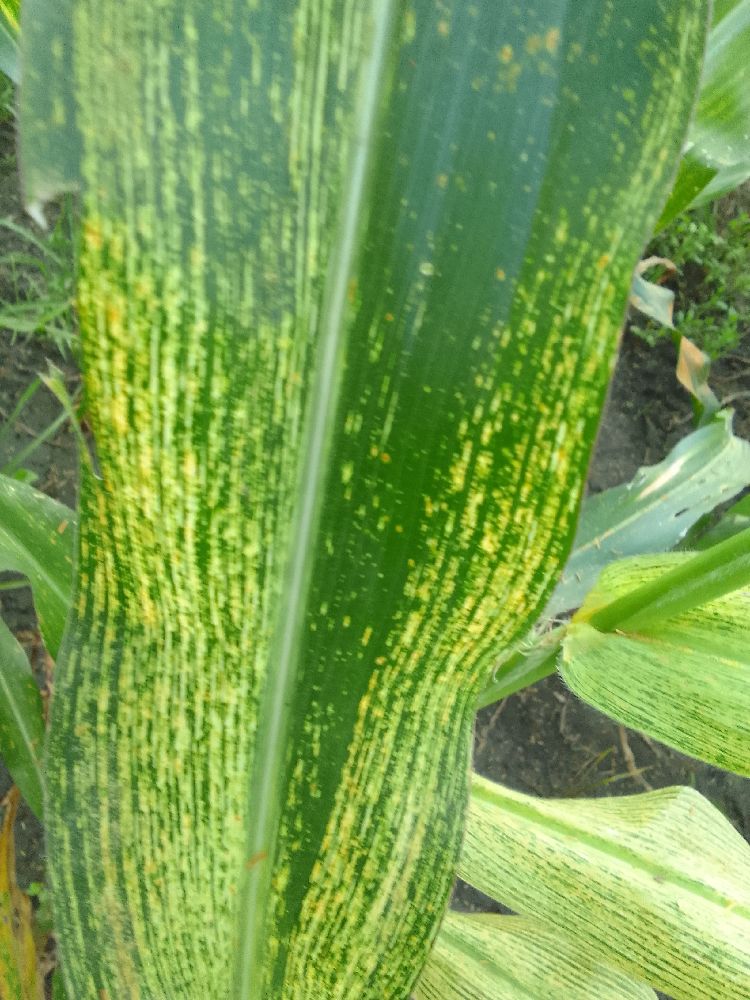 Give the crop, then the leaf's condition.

maize, maize streak virus
